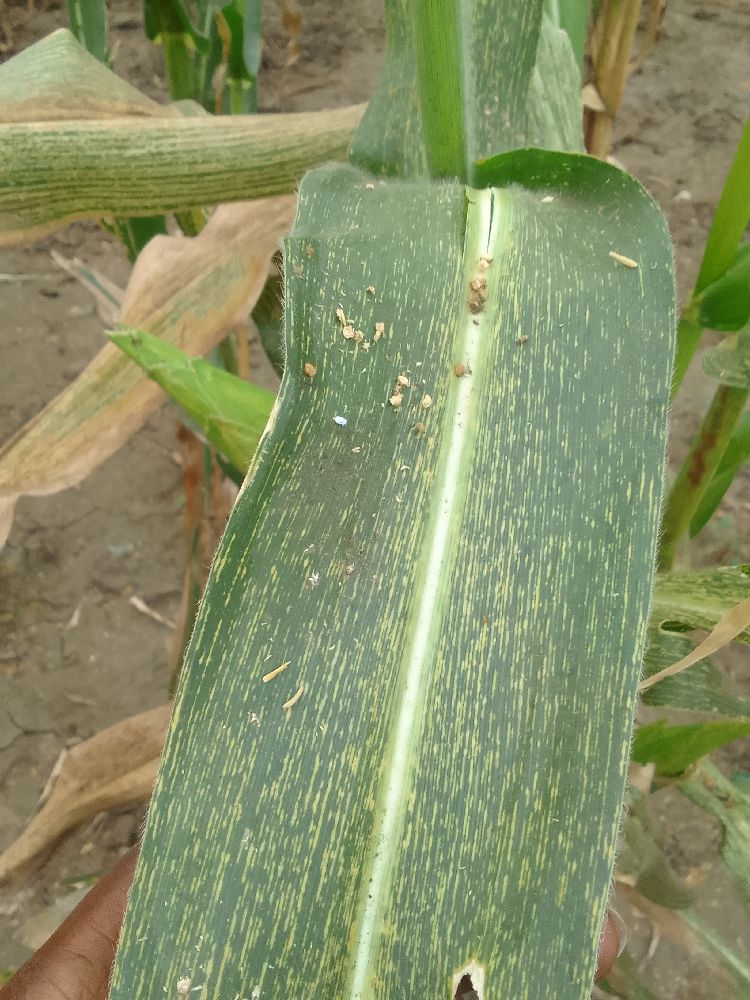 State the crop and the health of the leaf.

maize, maize streak virus
